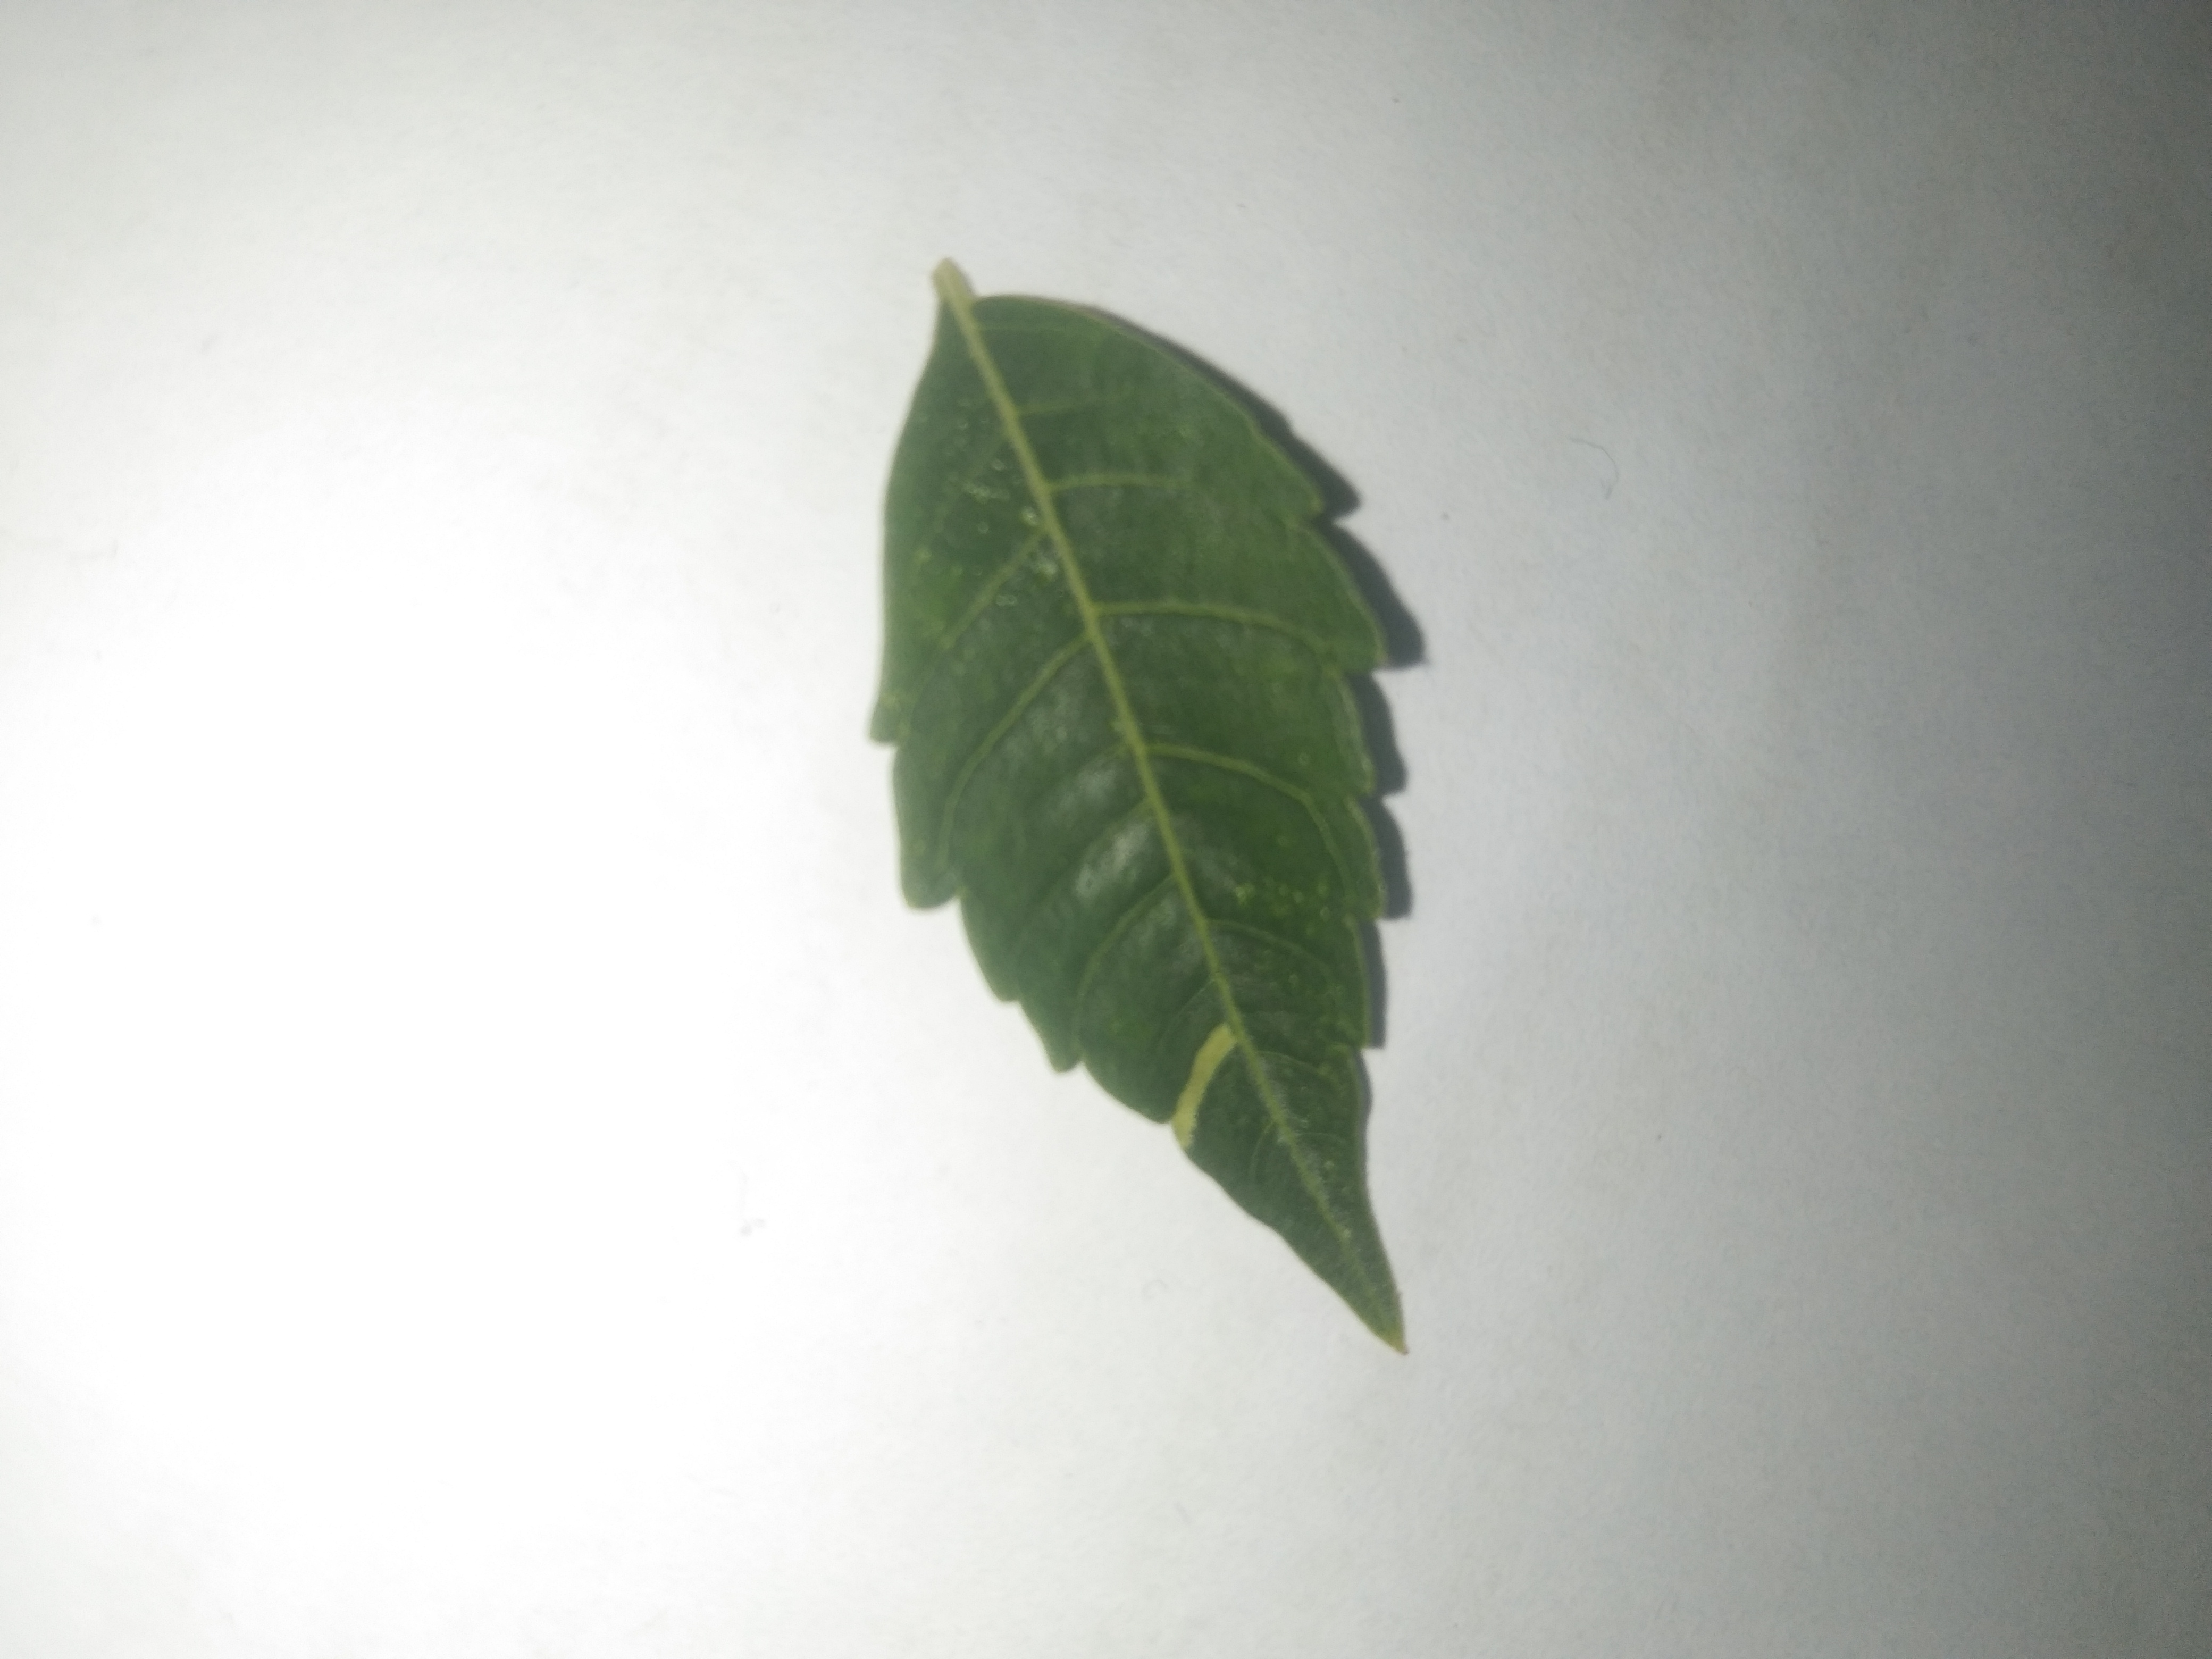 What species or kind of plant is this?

neem
